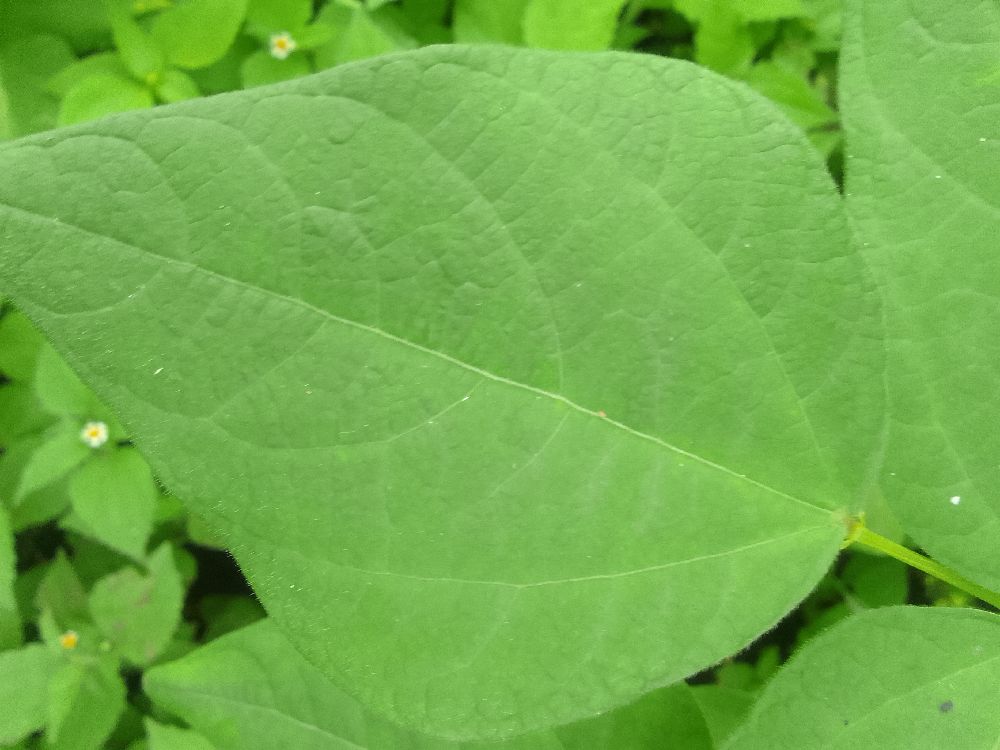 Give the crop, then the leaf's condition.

common bean, healthy
